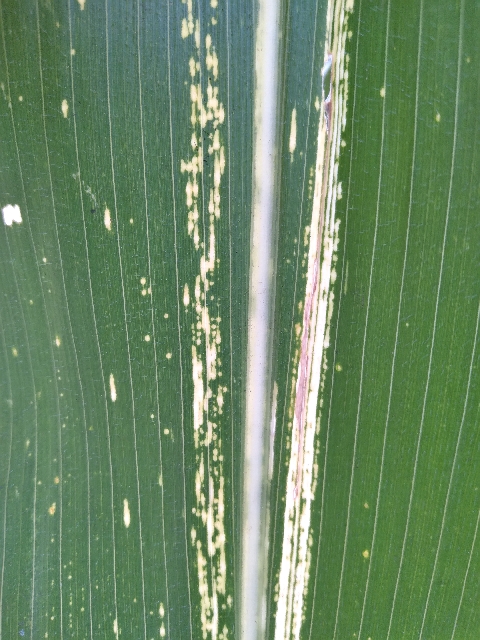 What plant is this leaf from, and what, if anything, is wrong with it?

maize, maize streak virus
